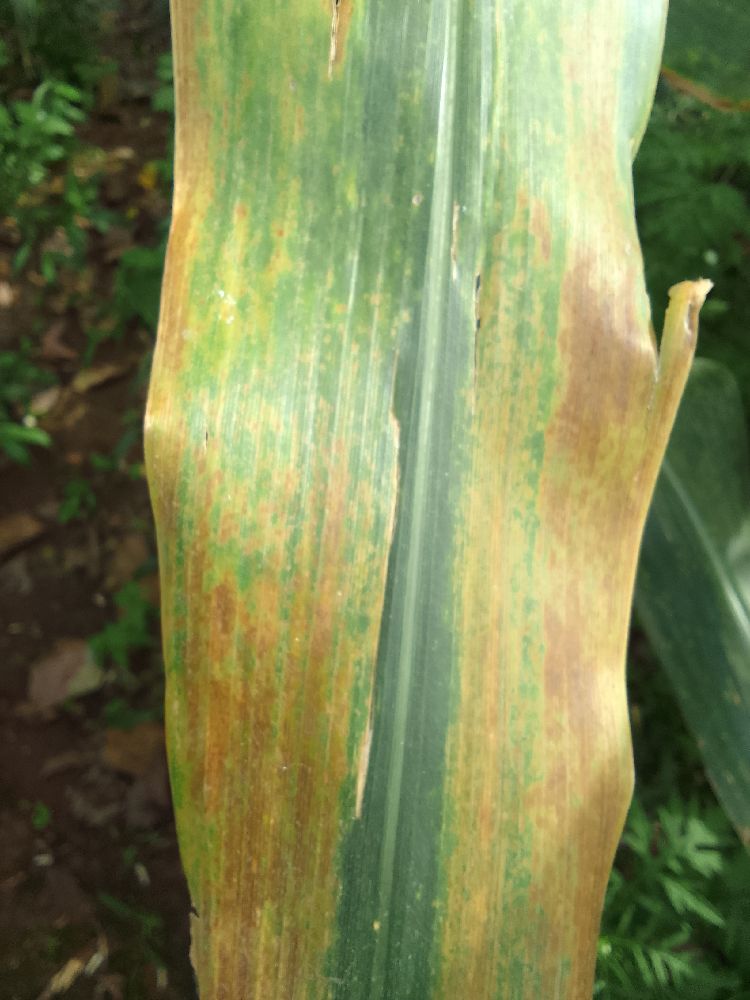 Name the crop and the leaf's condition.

maize, maize lethal necrosis
